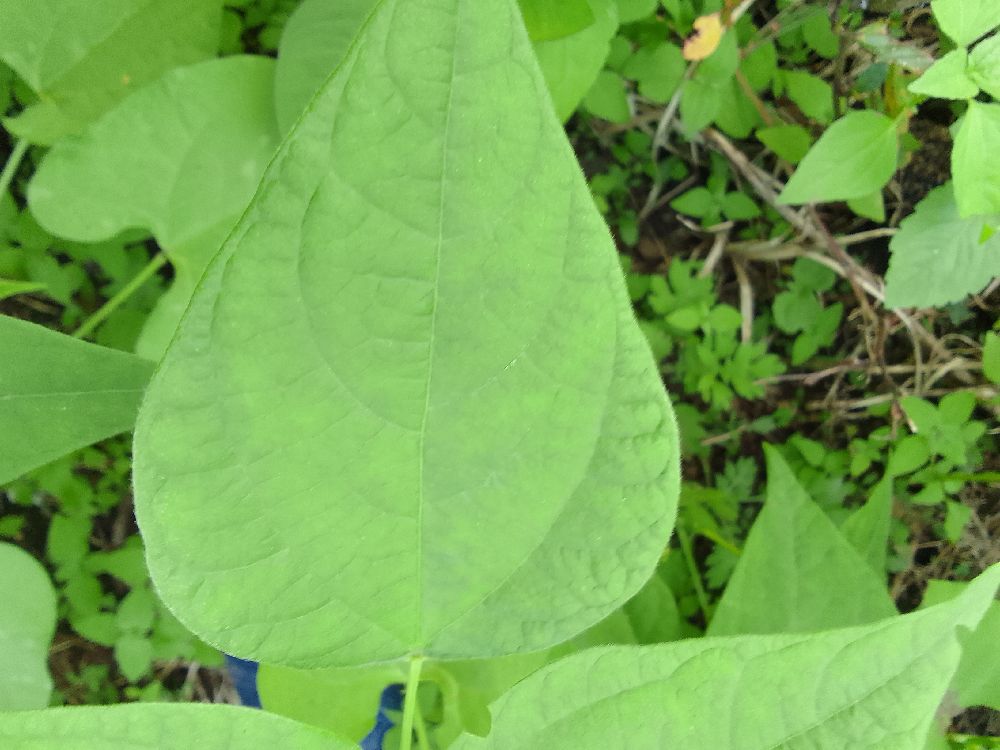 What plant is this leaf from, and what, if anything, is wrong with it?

common bean, healthy
